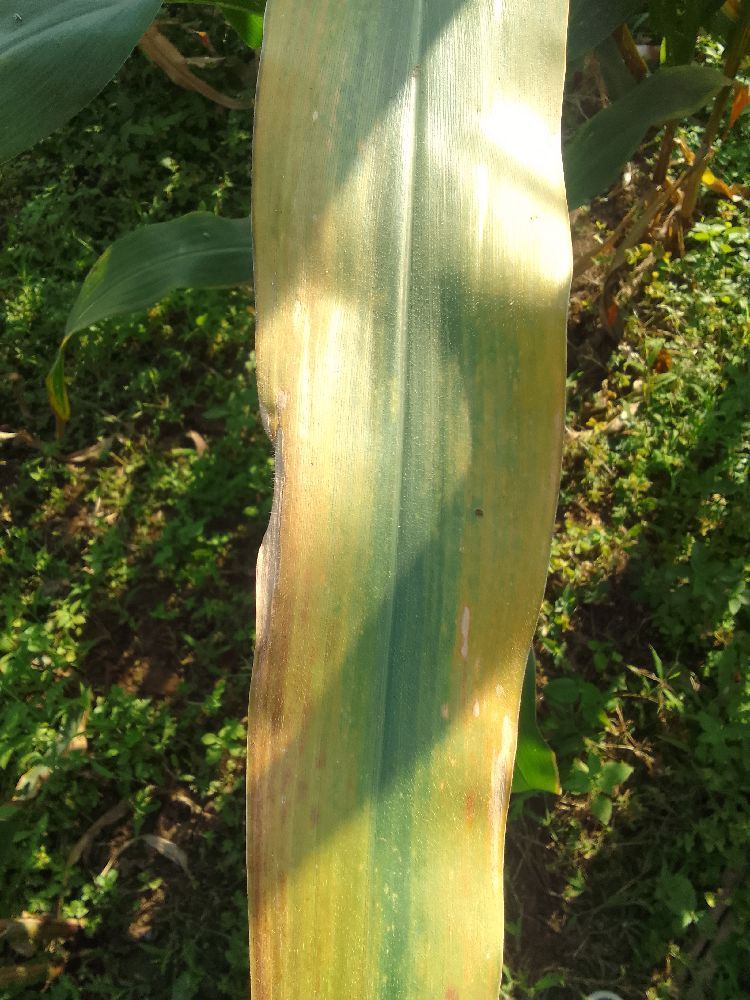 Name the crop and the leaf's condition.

maize, maize lethal necrosis
